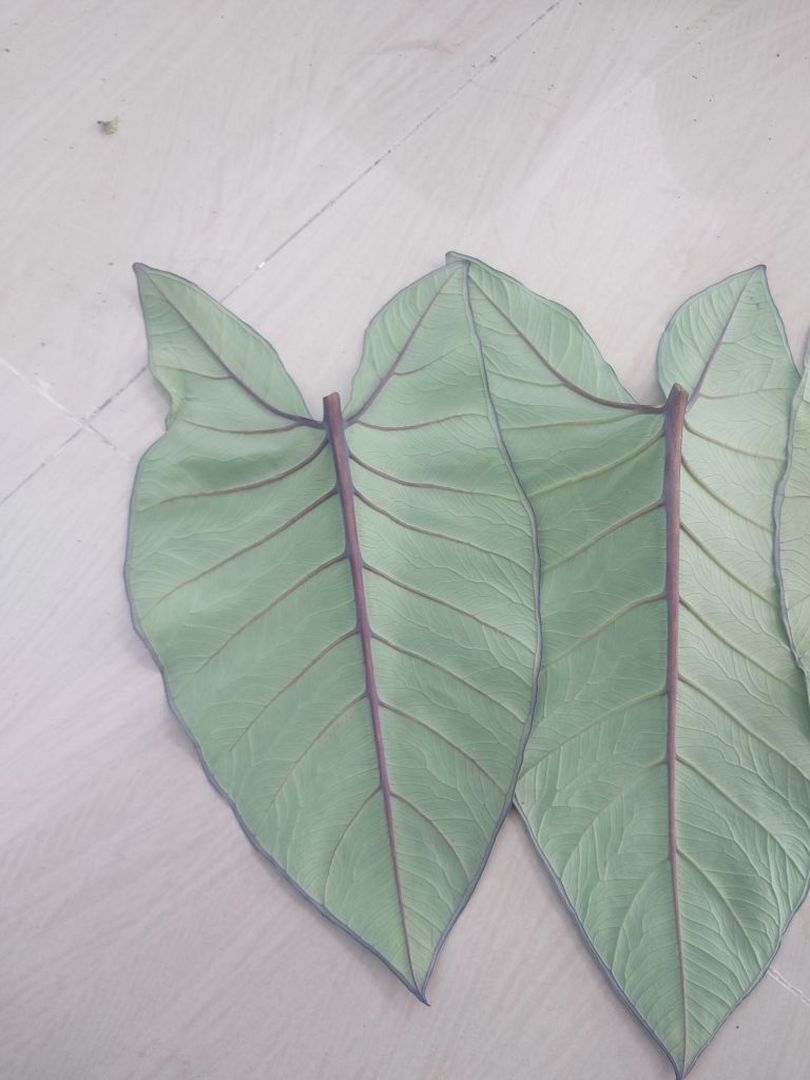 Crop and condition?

taro, healthy
